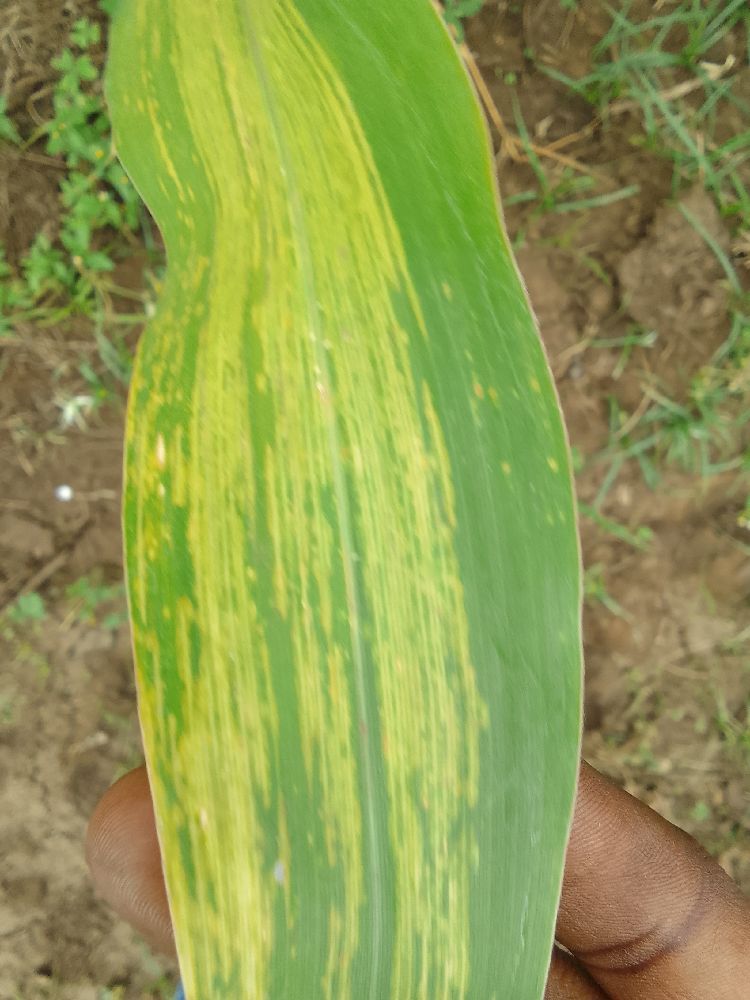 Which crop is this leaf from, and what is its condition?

maize, maize lethal necrosis
